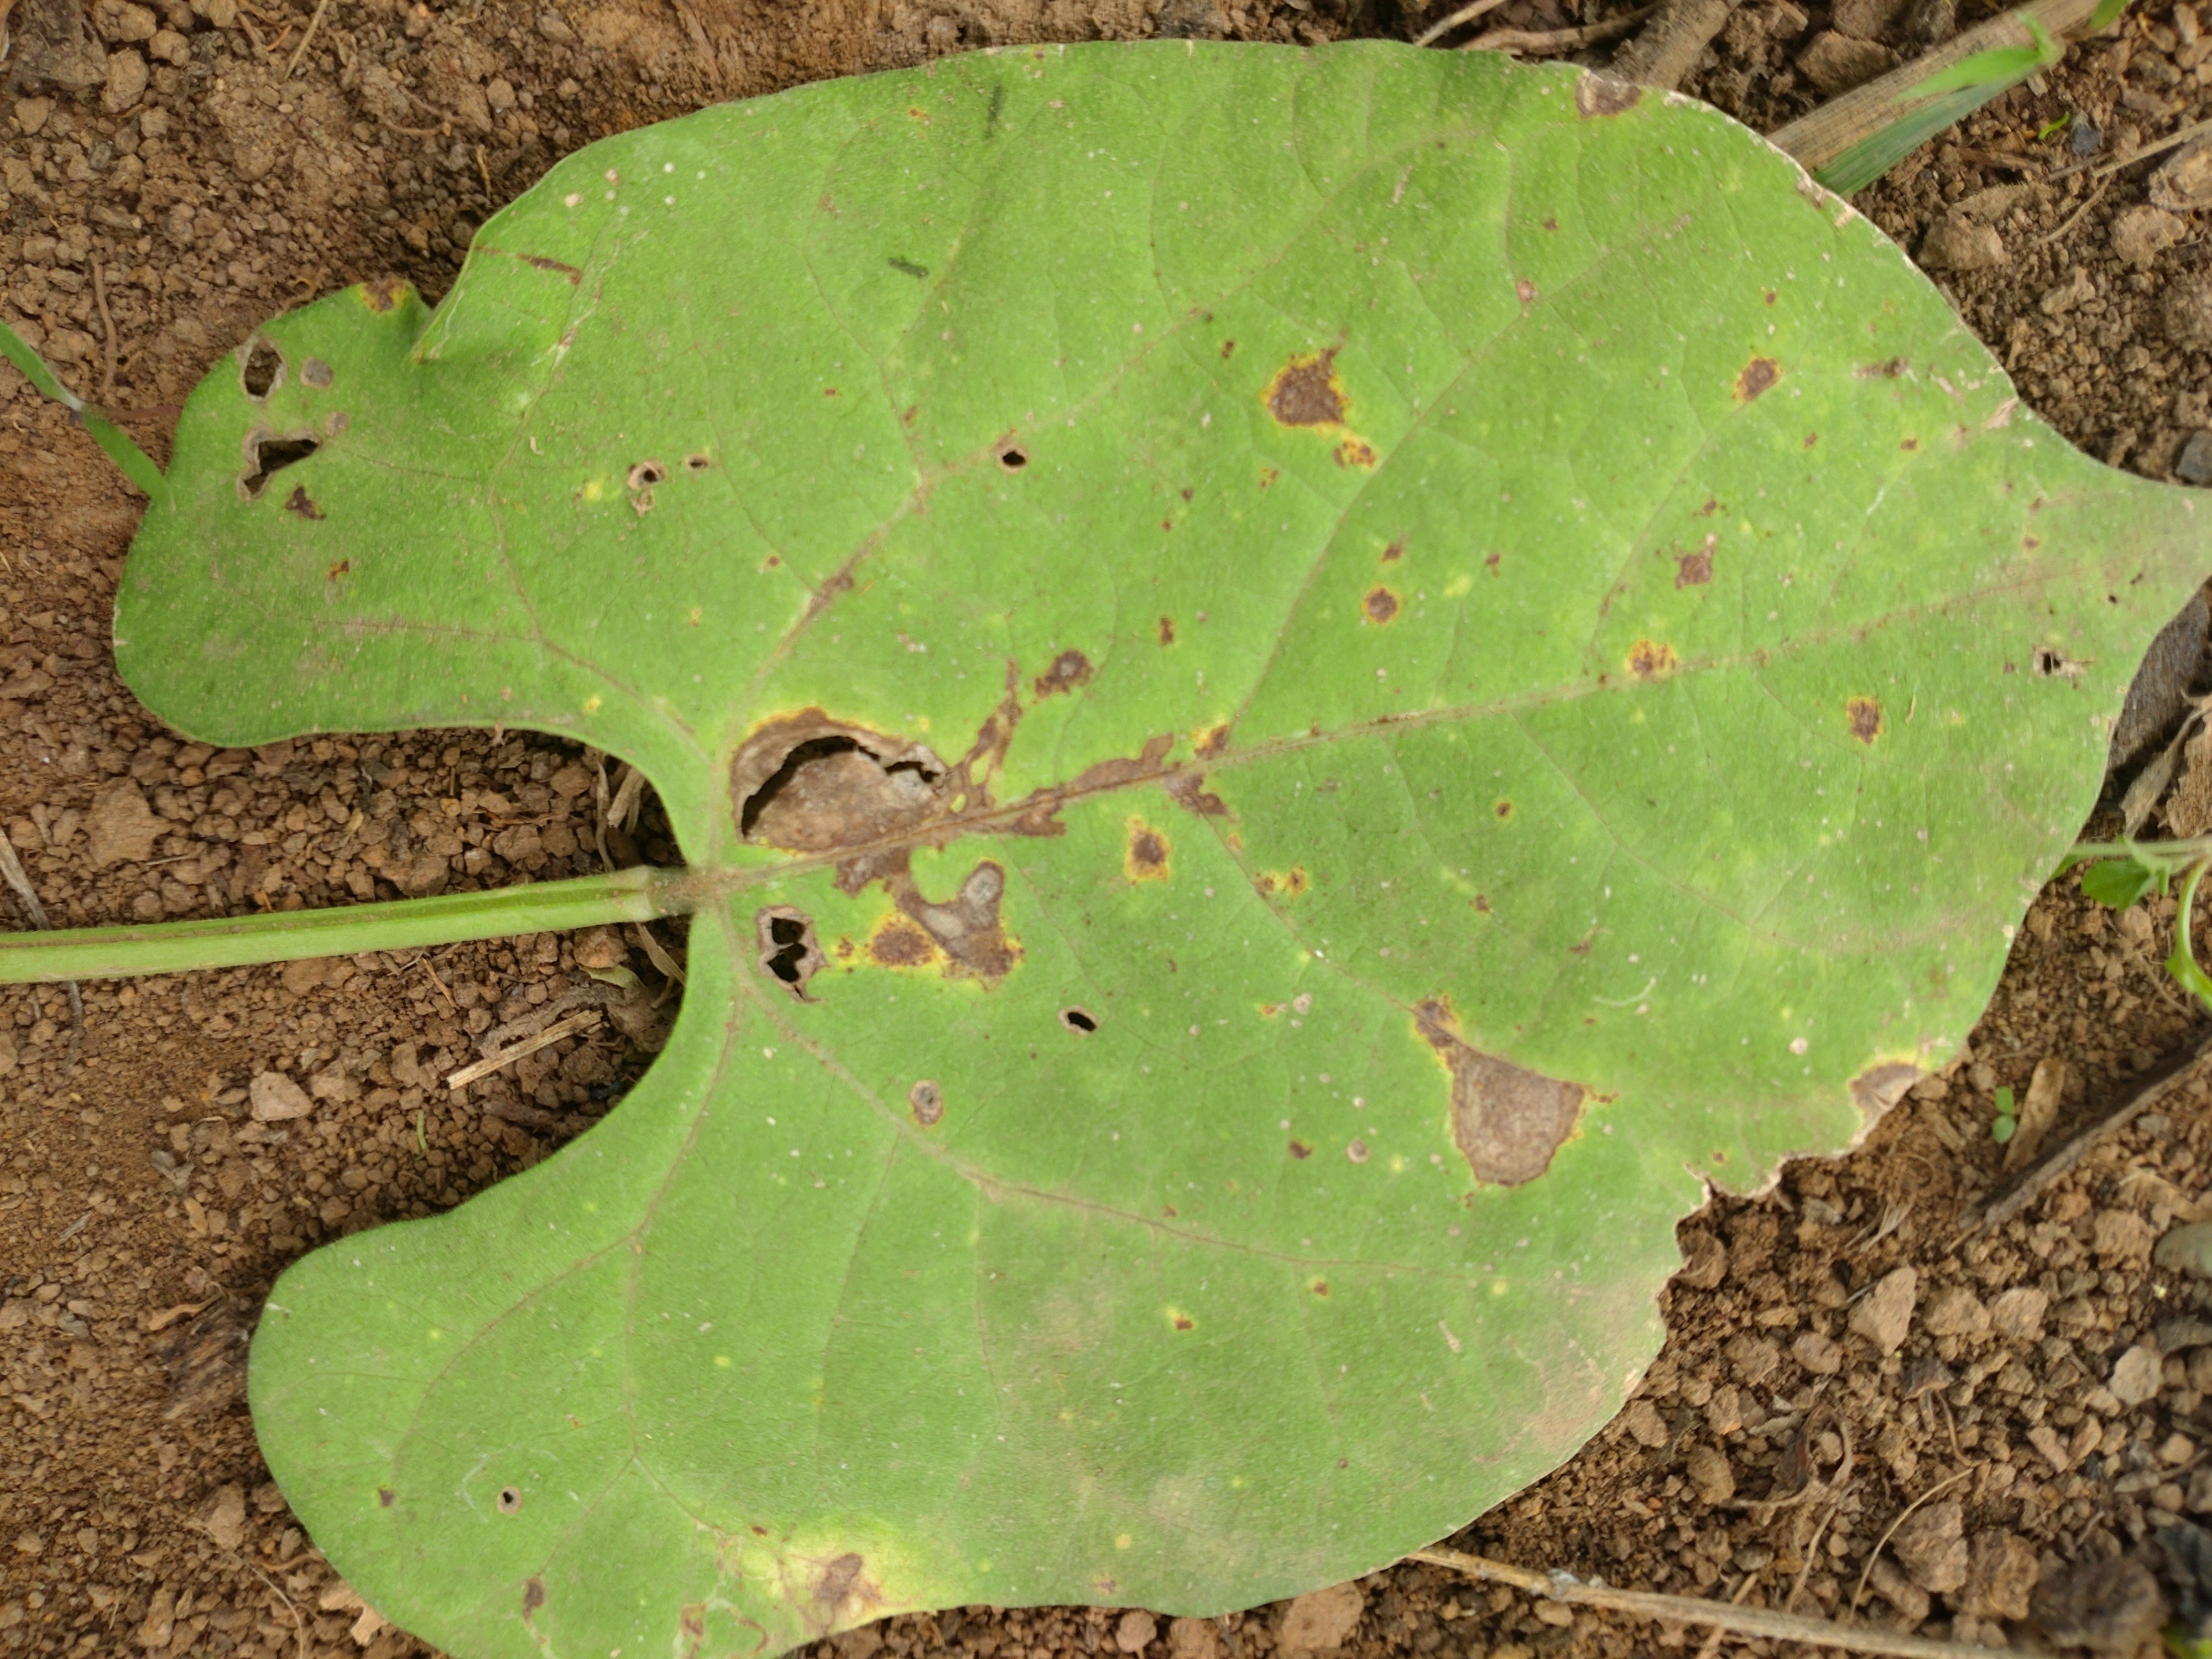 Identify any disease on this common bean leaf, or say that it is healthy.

rust
